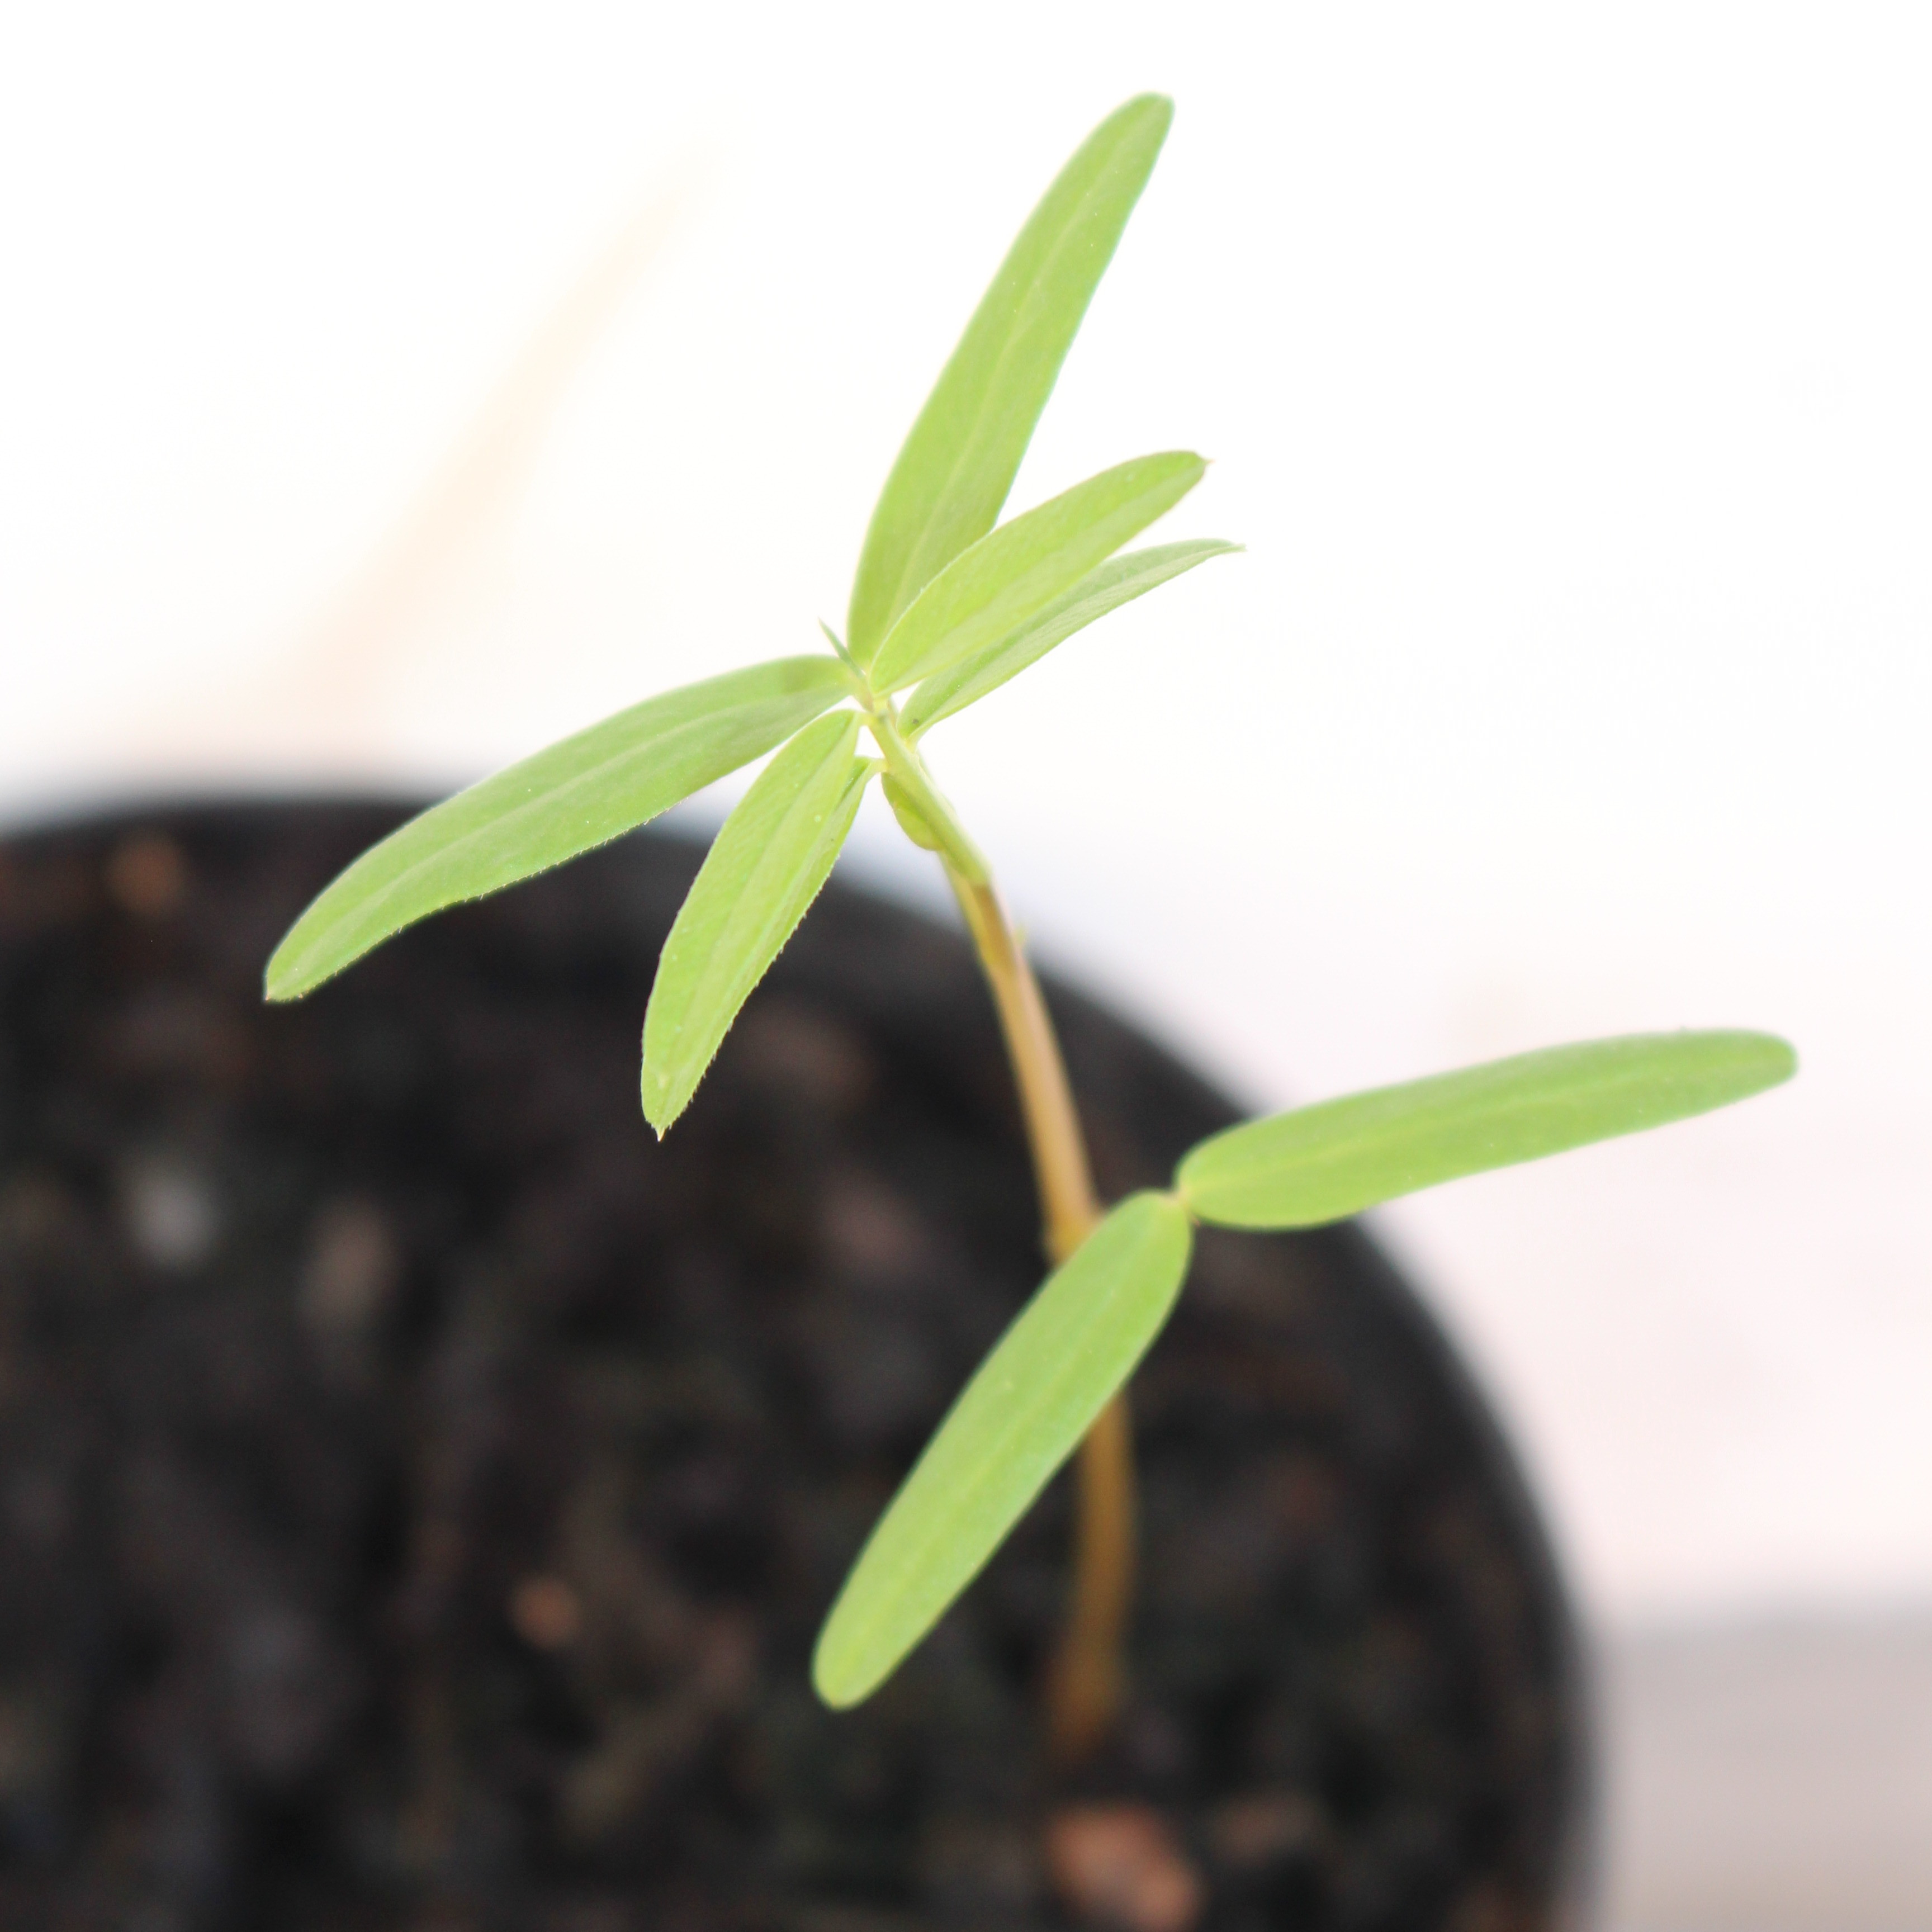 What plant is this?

Vicia sativa
